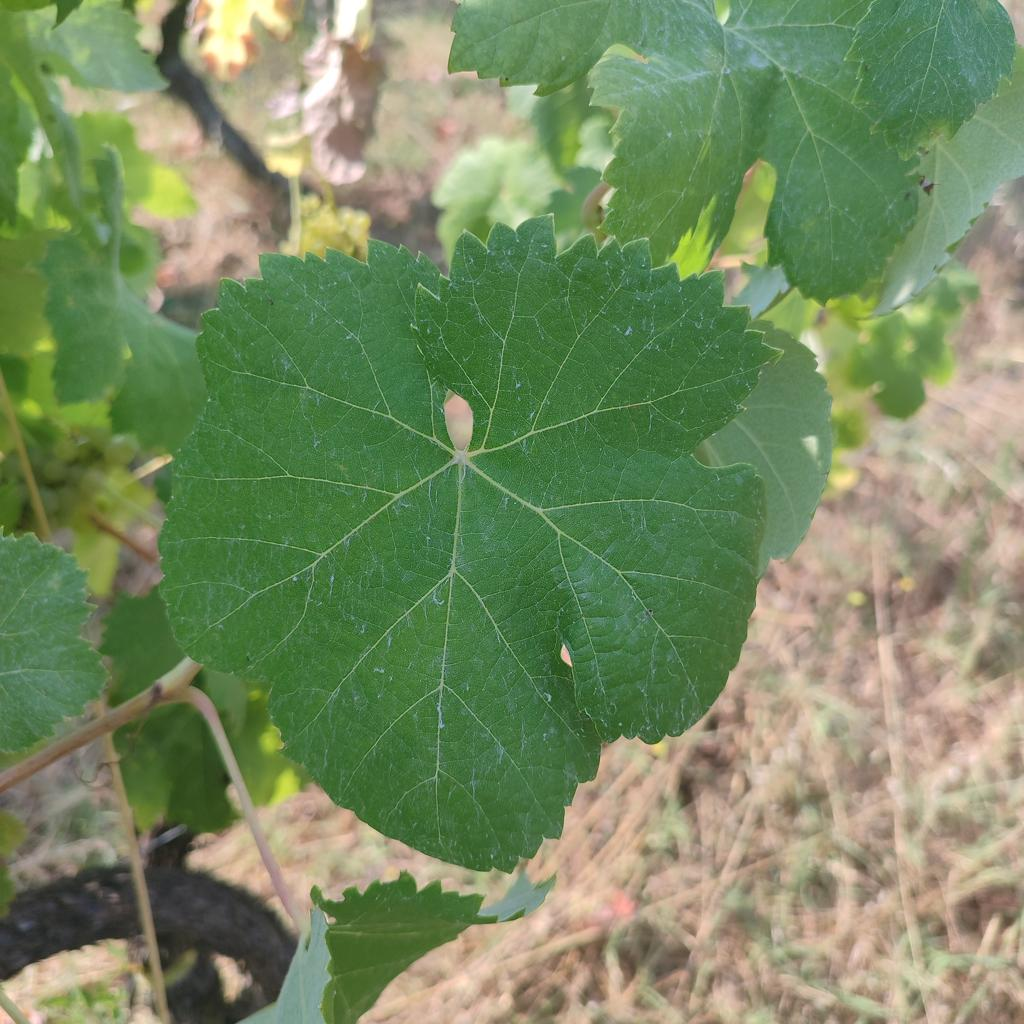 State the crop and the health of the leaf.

grapevine, healthy
